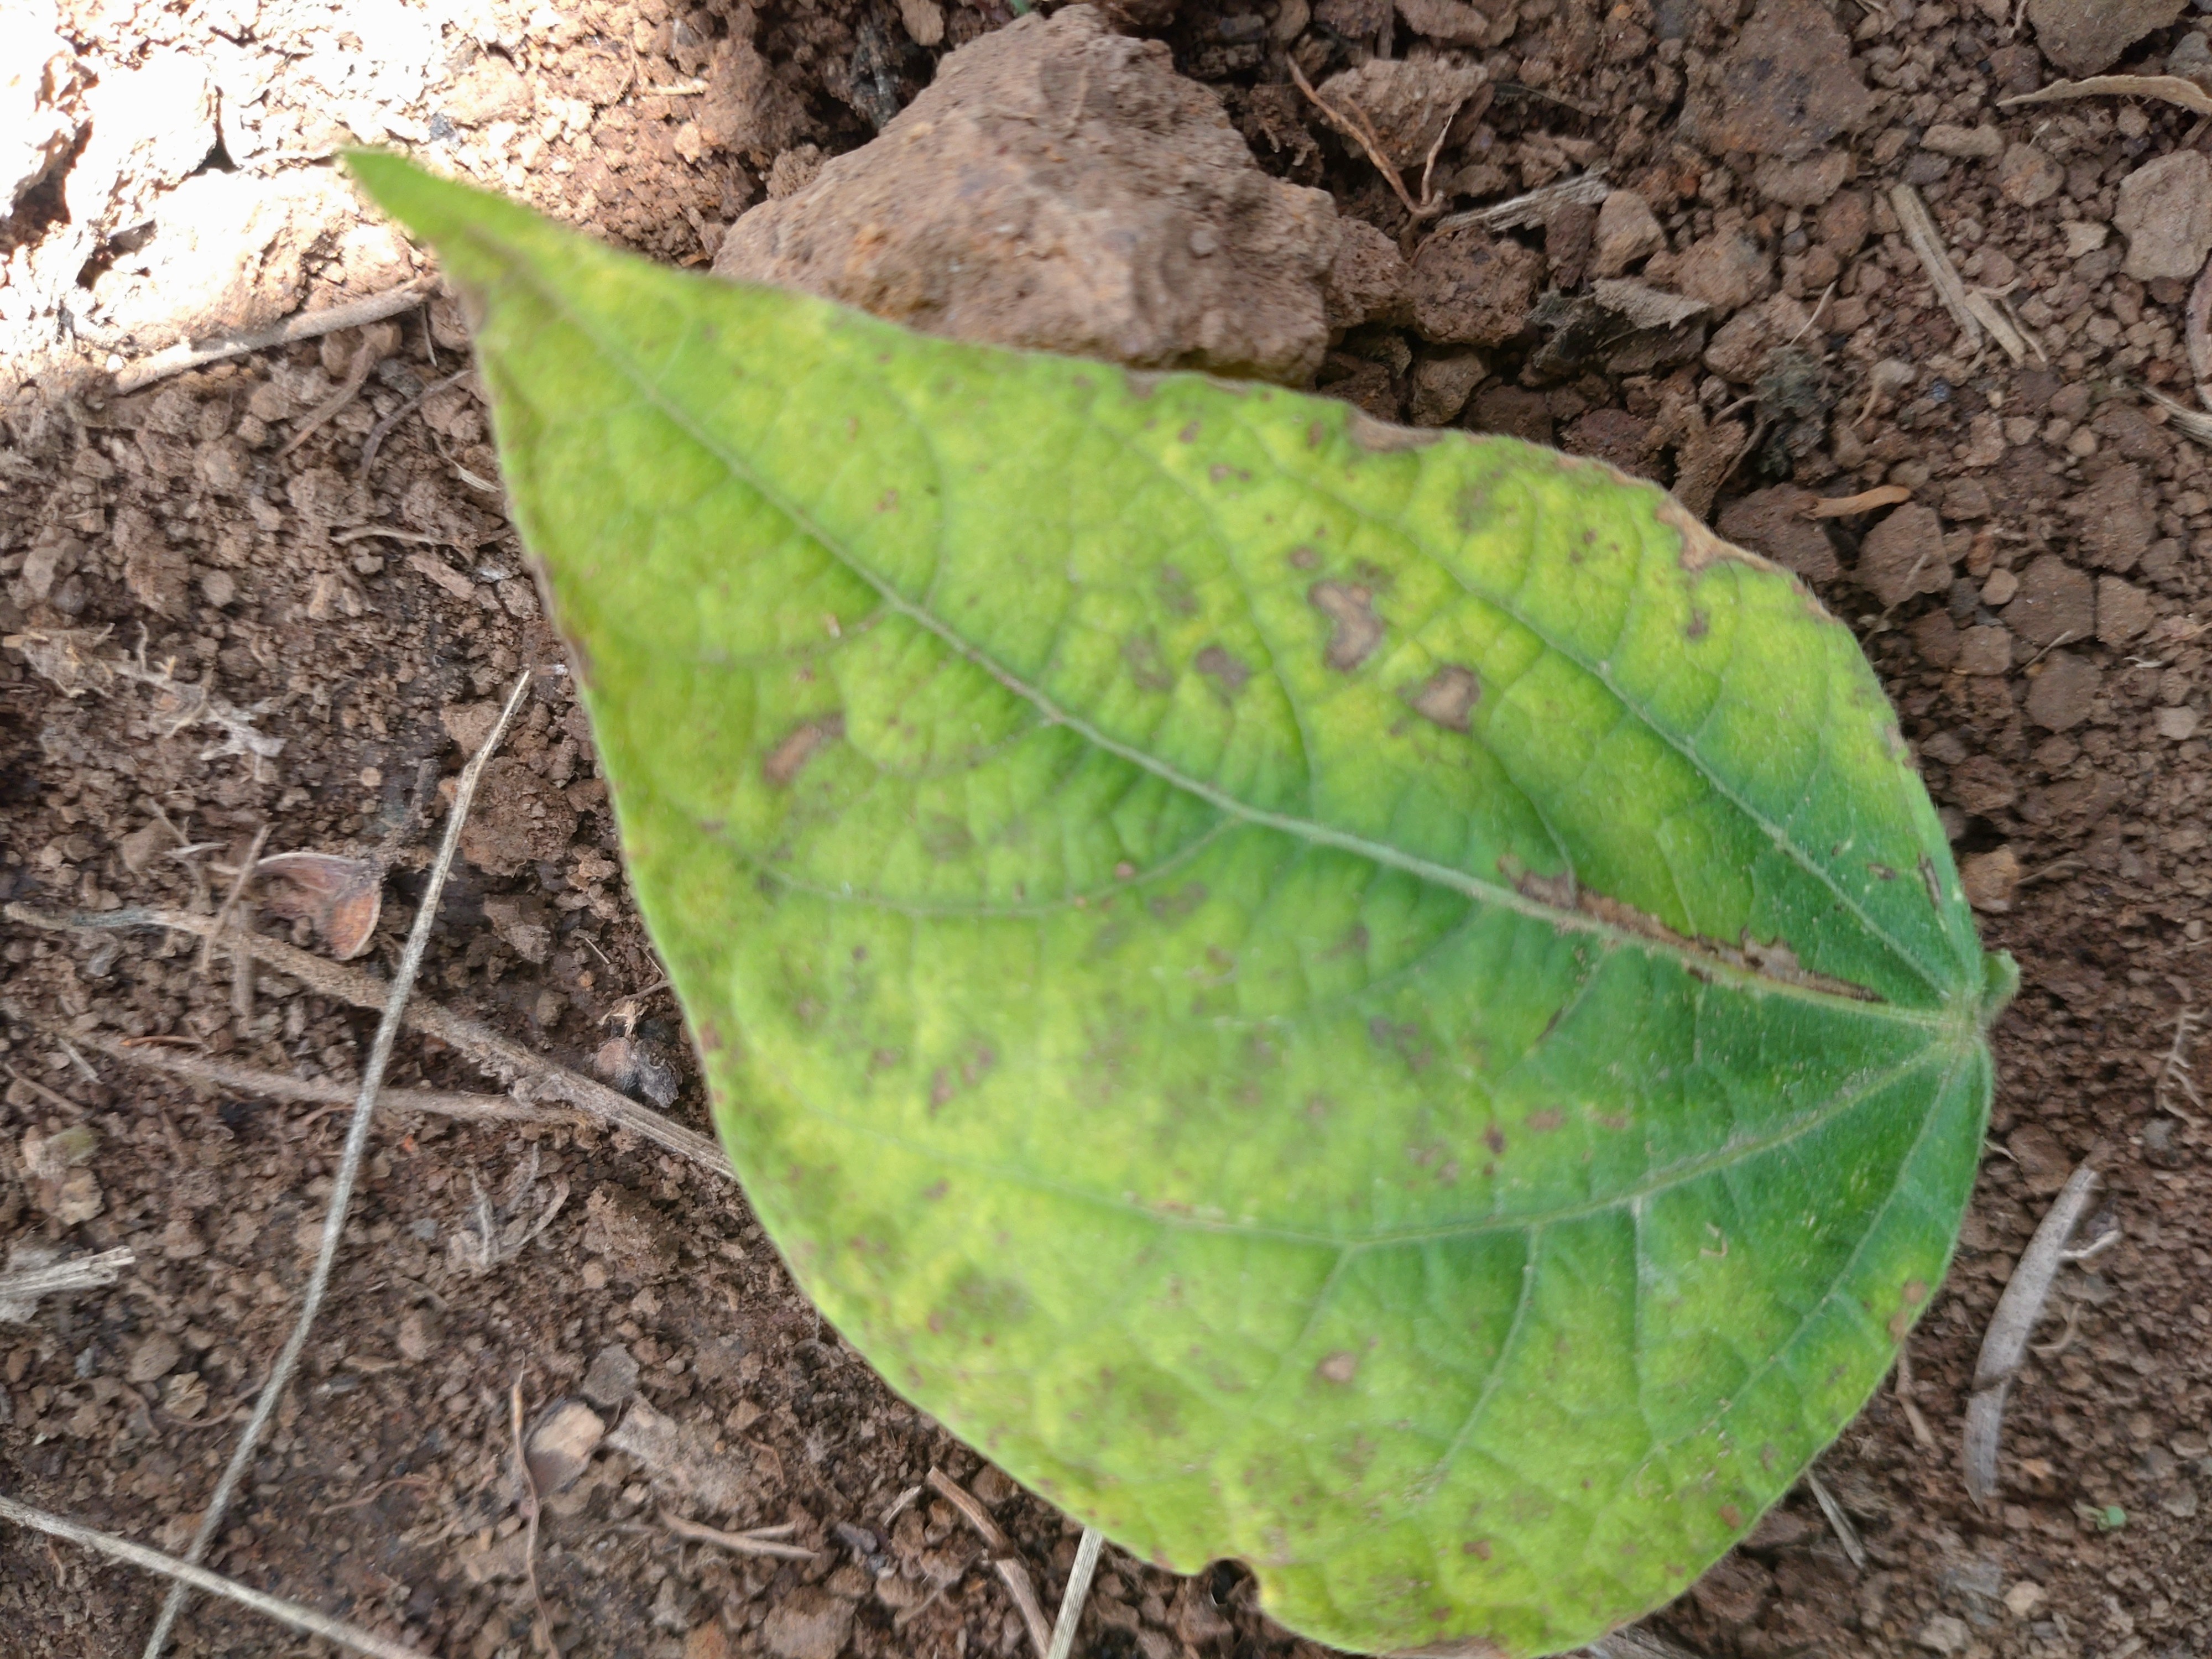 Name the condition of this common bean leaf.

rust
